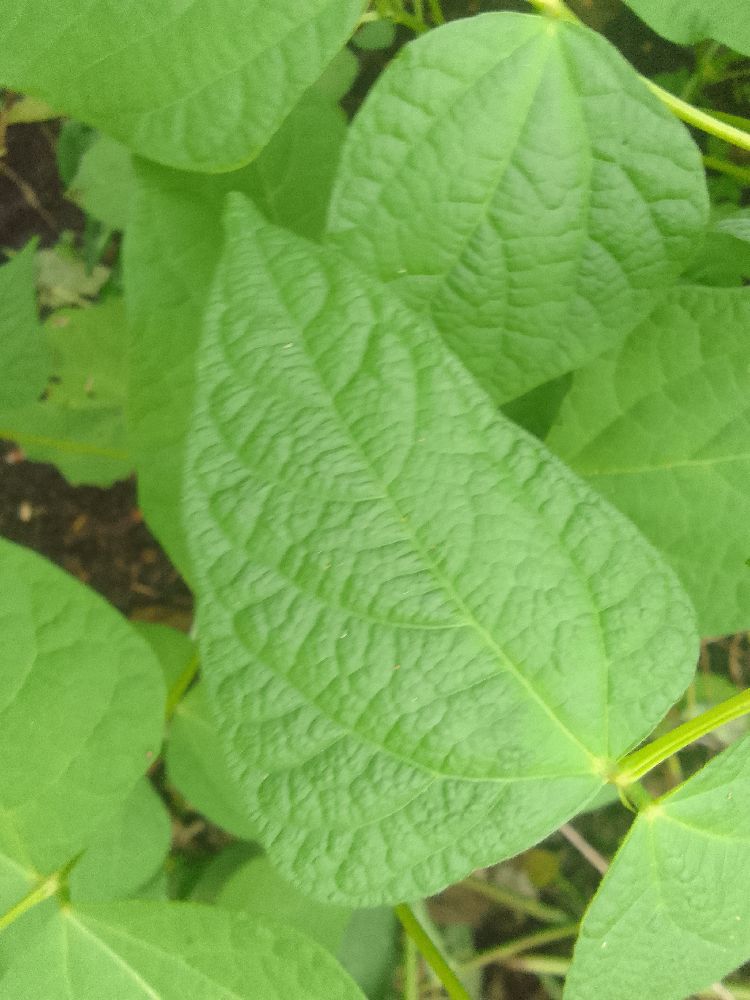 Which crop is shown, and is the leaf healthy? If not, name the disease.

common bean, healthy
